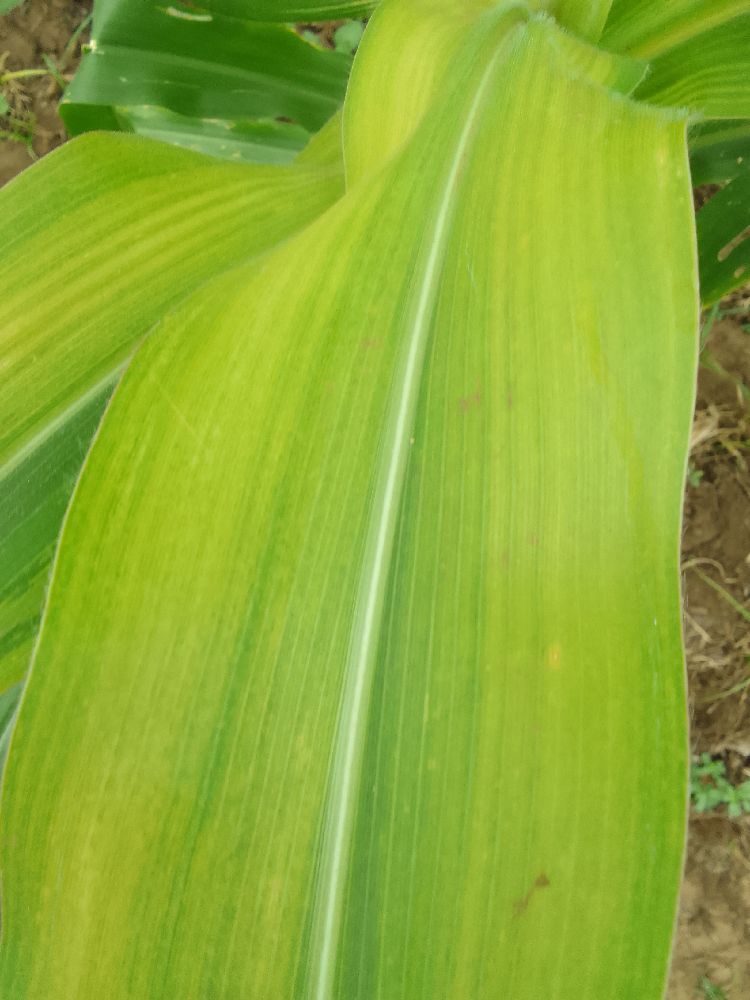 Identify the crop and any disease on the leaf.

maize, maize lethal necrosis
